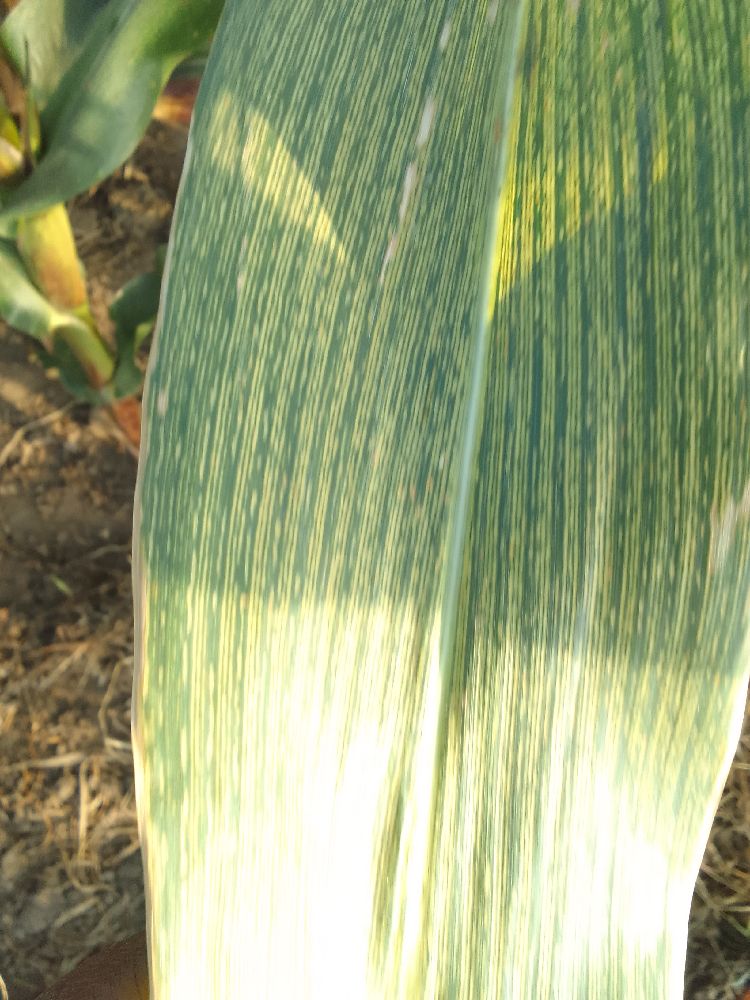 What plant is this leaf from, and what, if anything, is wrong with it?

maize, maize streak virus
